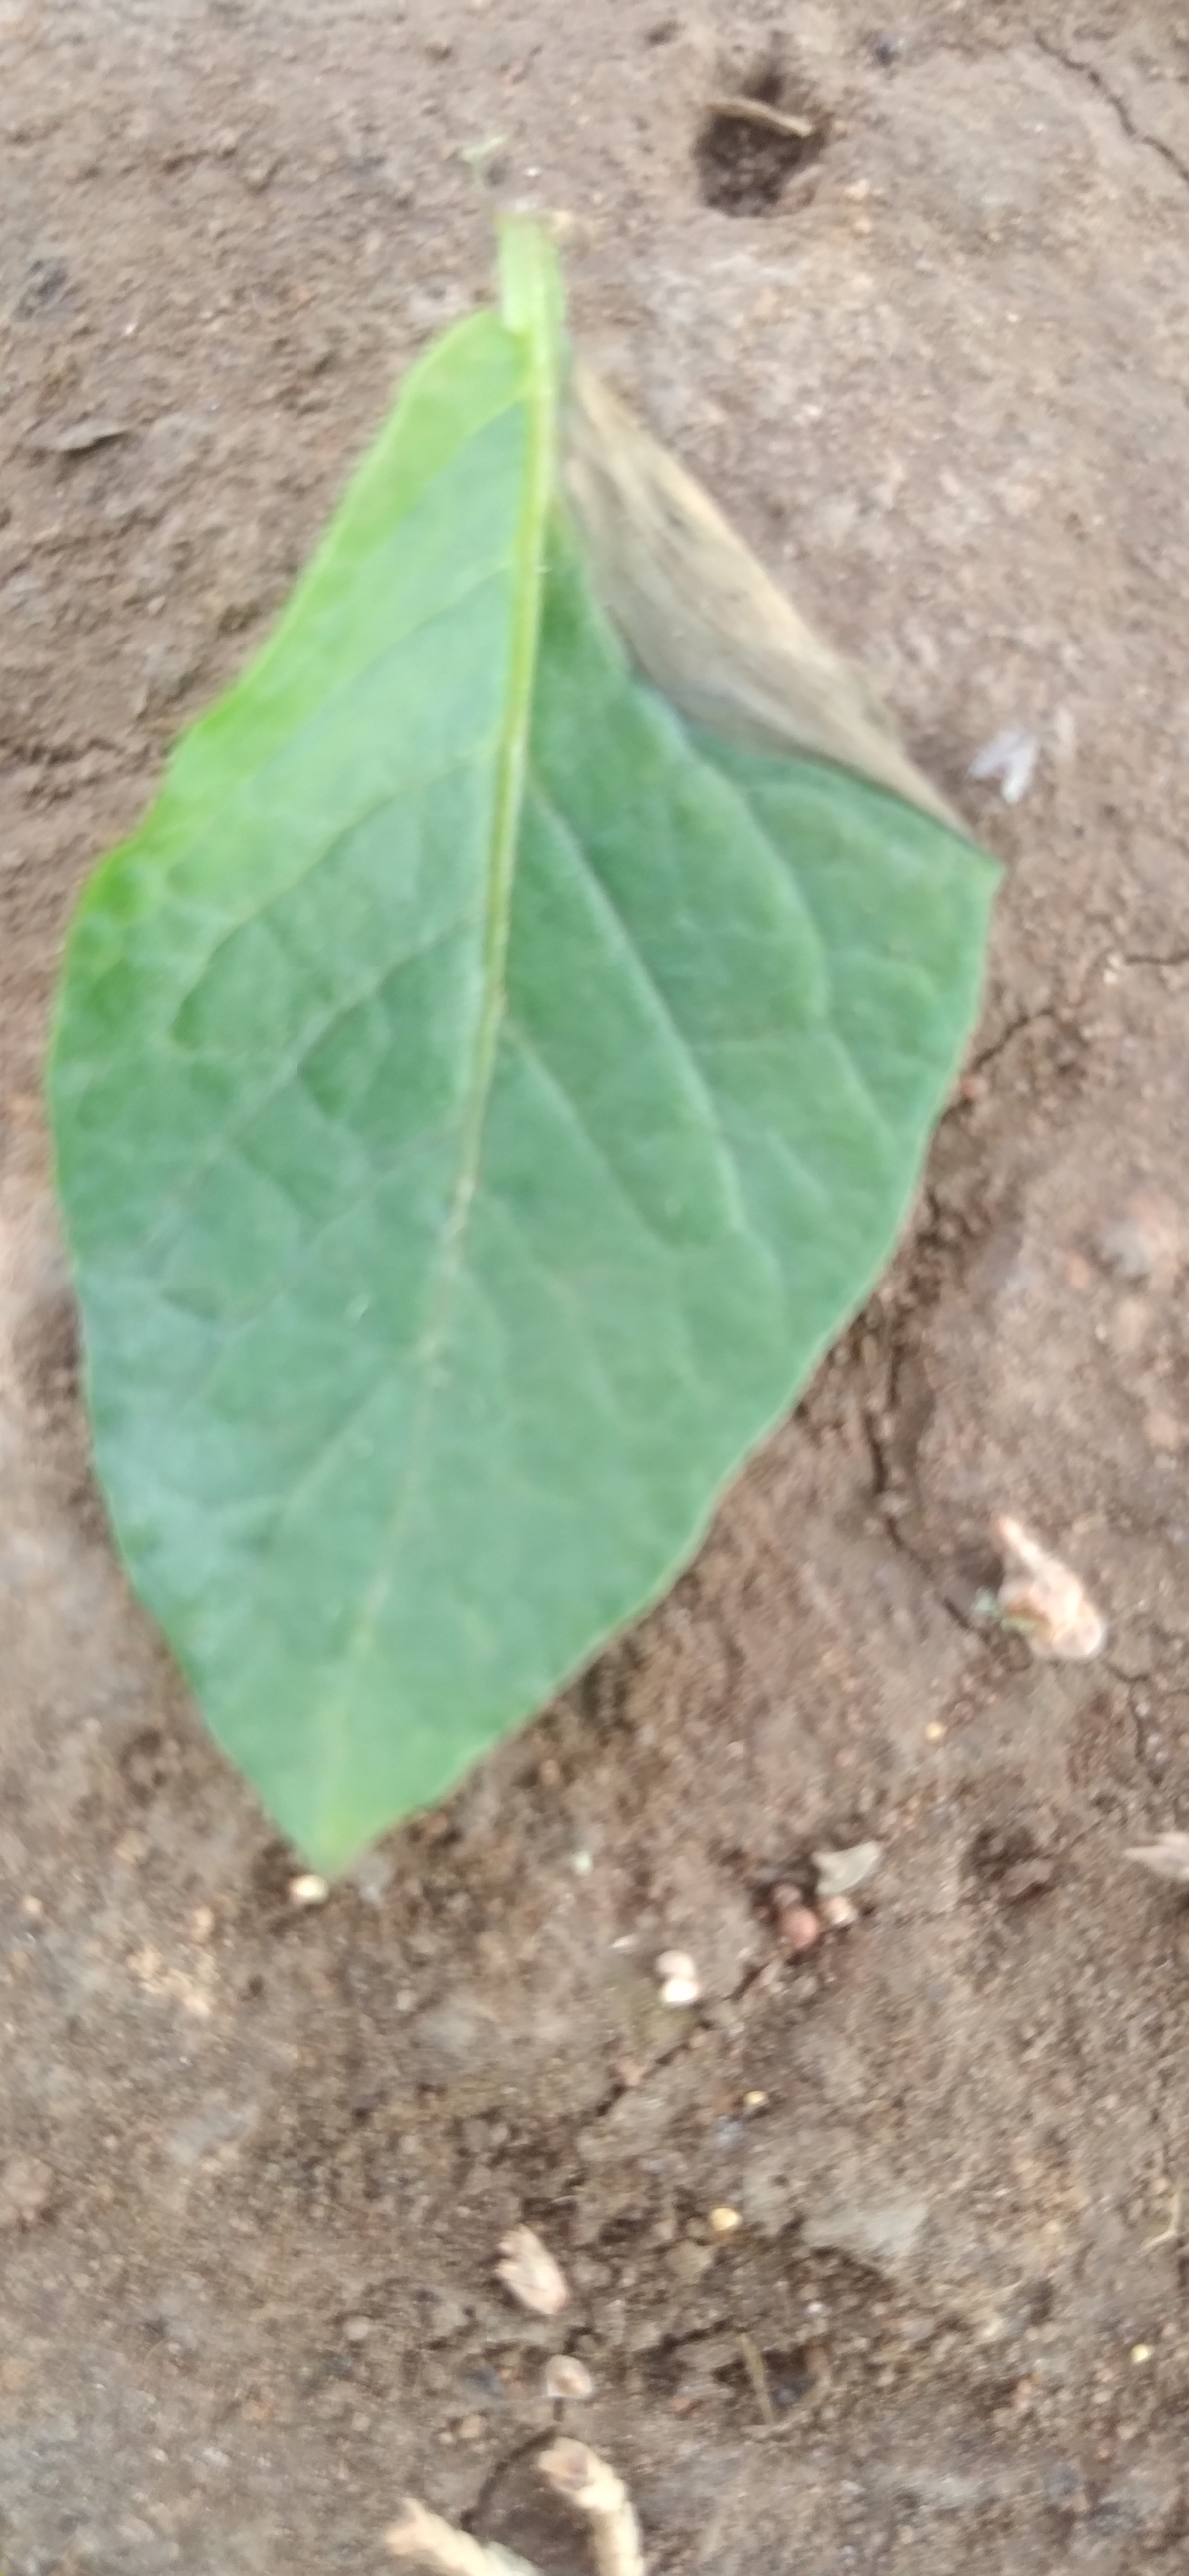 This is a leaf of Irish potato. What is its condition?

early blight
